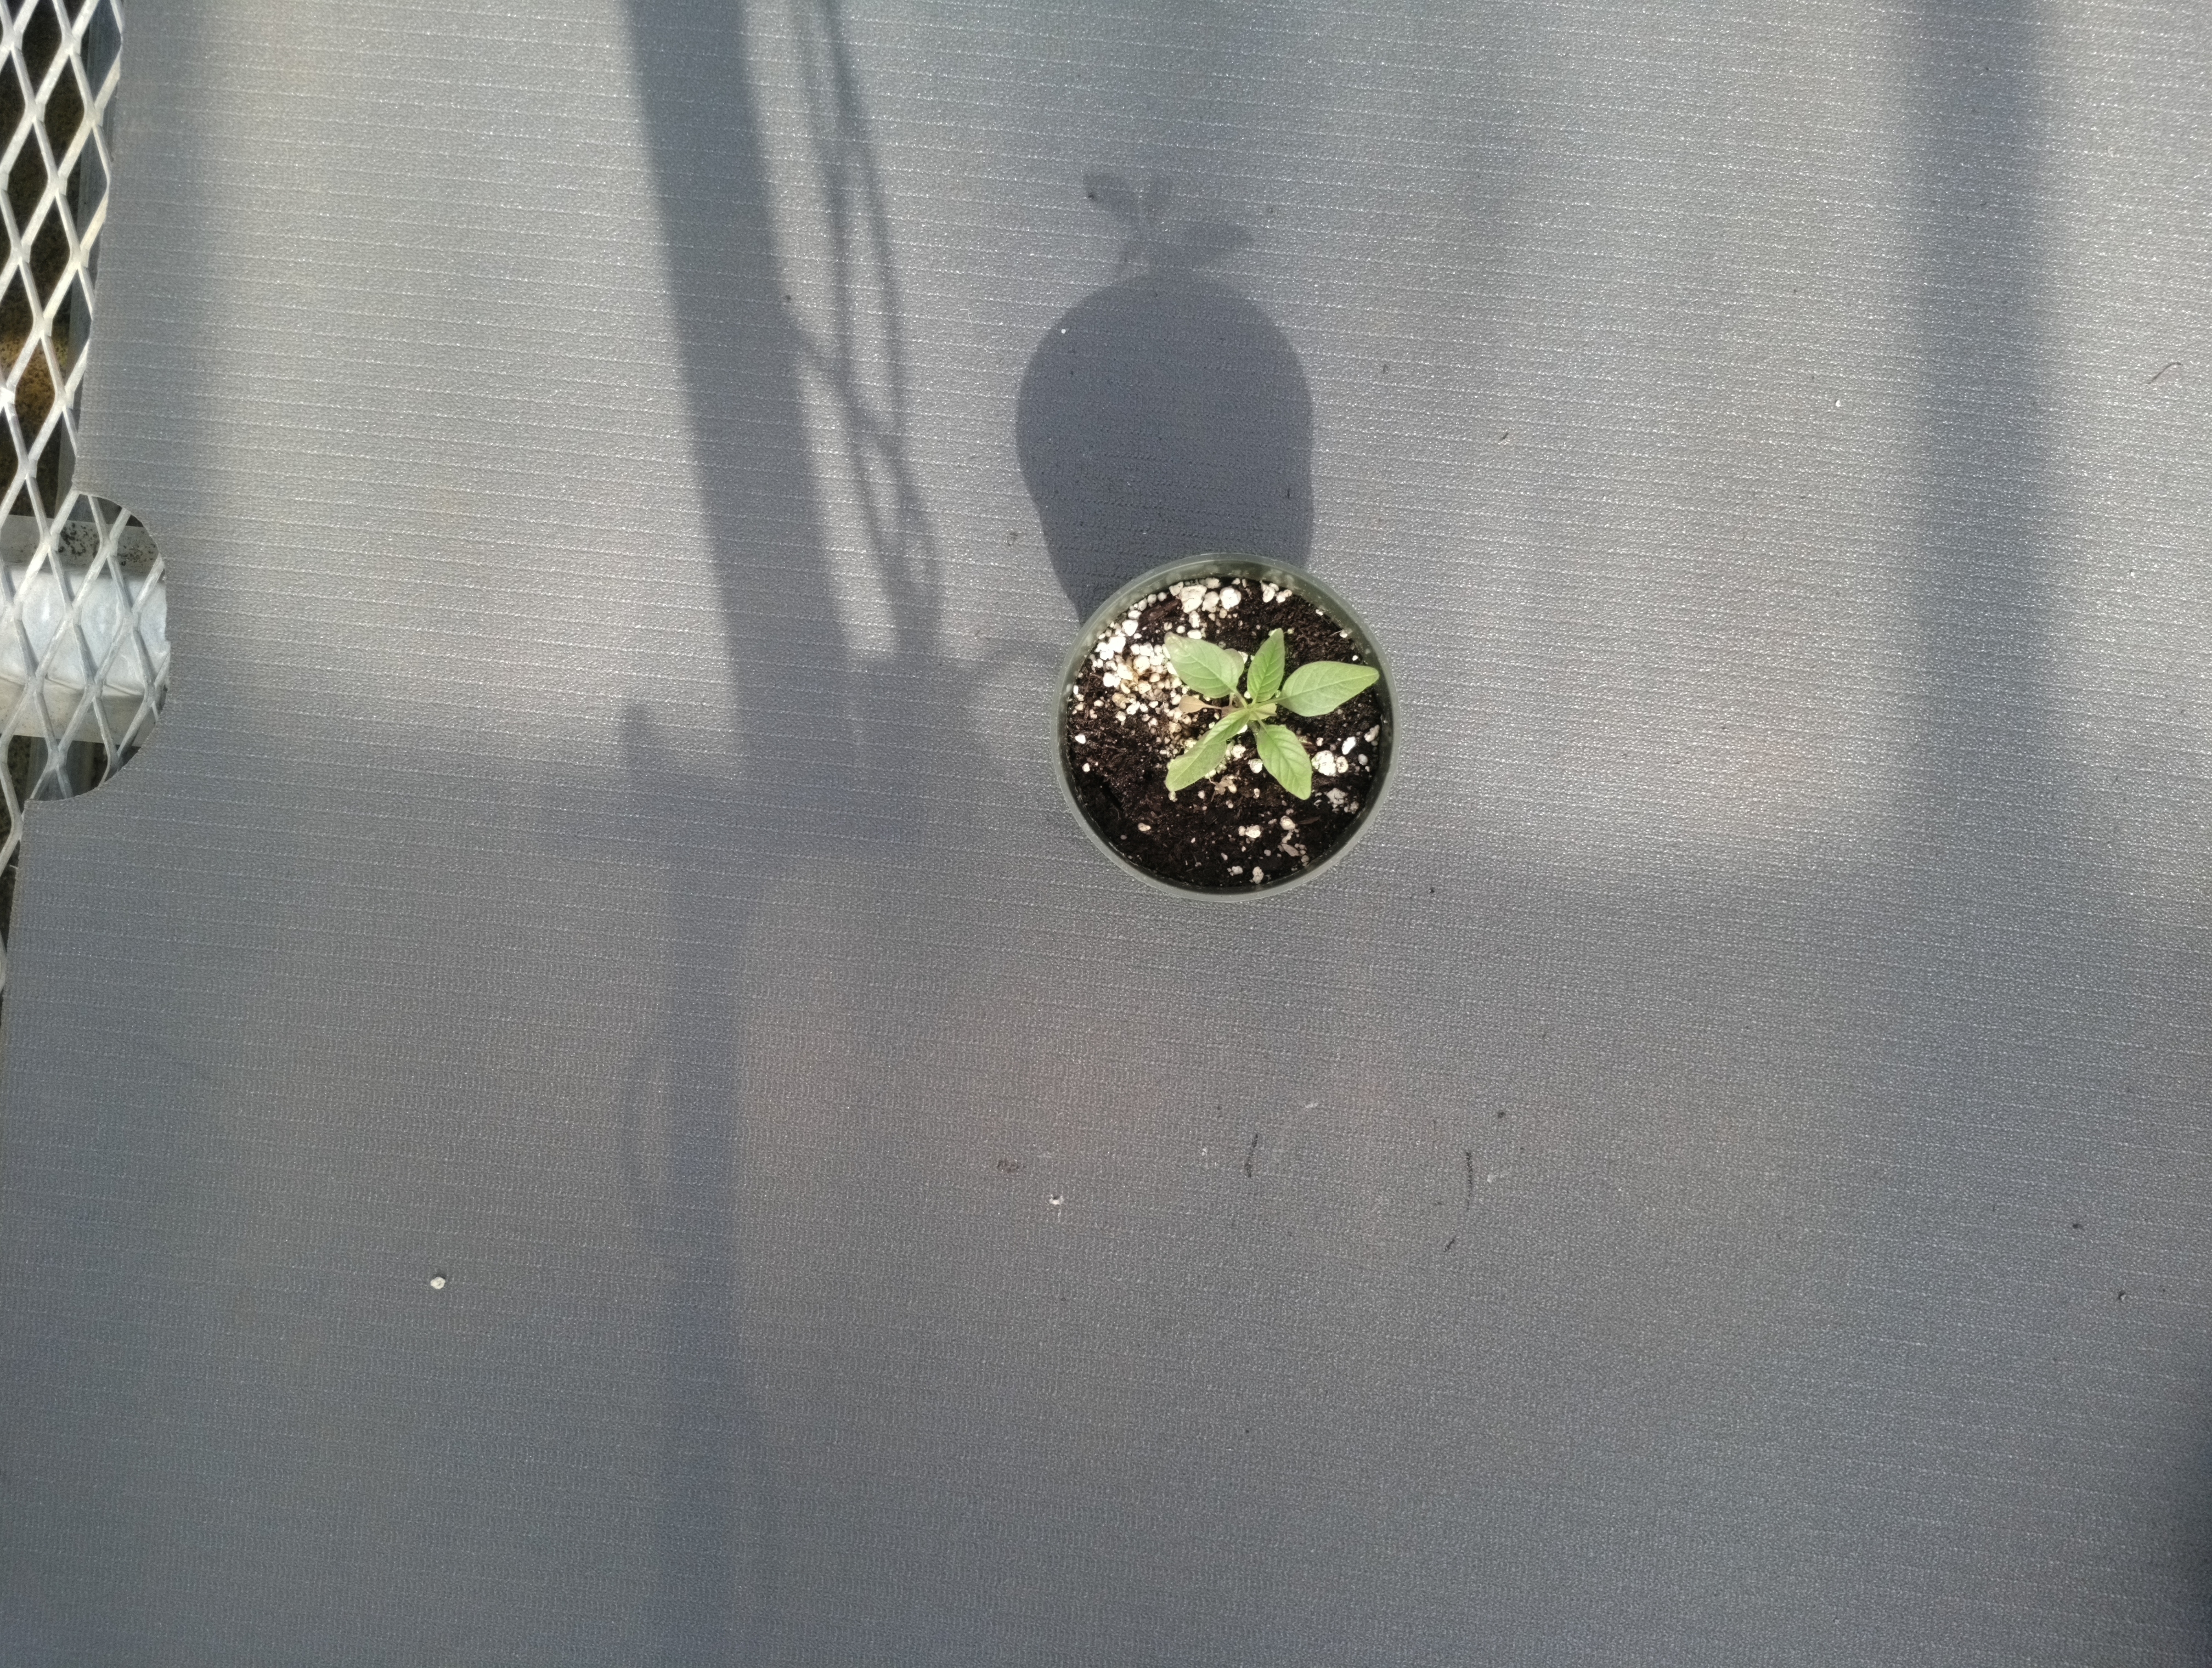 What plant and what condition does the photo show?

waterhemp, healthy untreated
